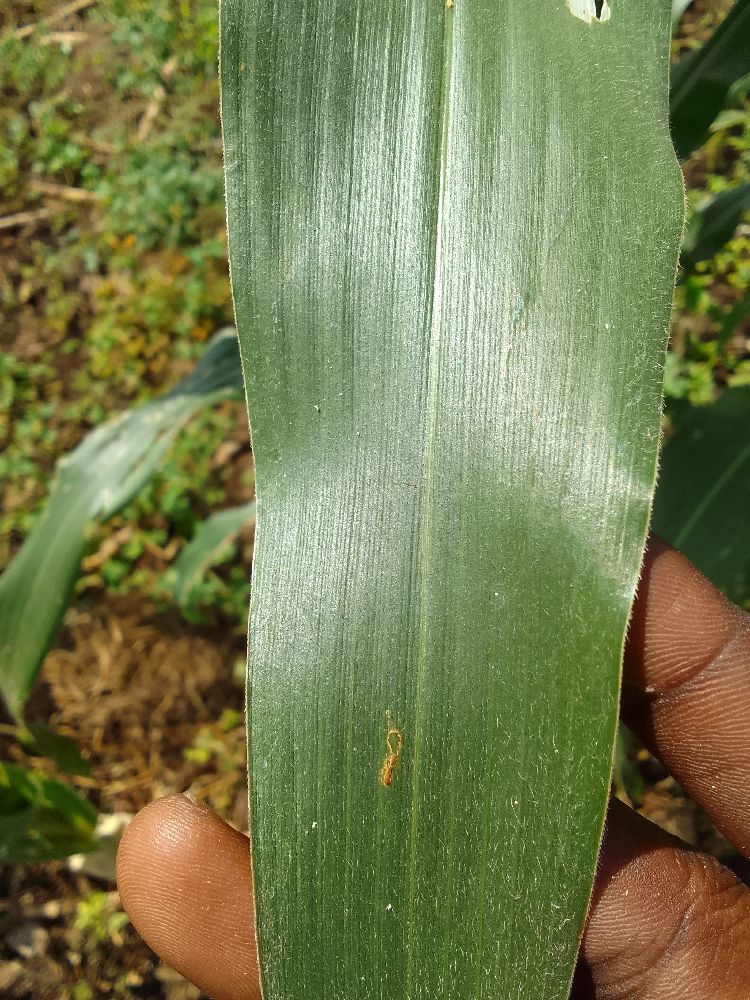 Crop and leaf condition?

maize, healthy
